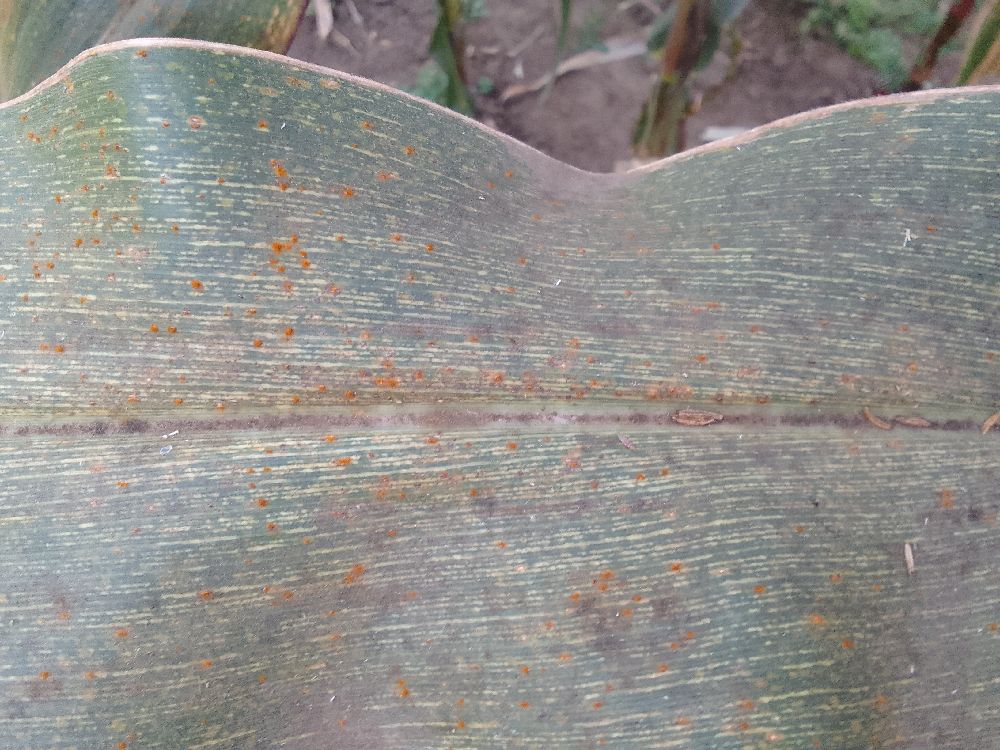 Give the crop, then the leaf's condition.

maize, maize streak virus
